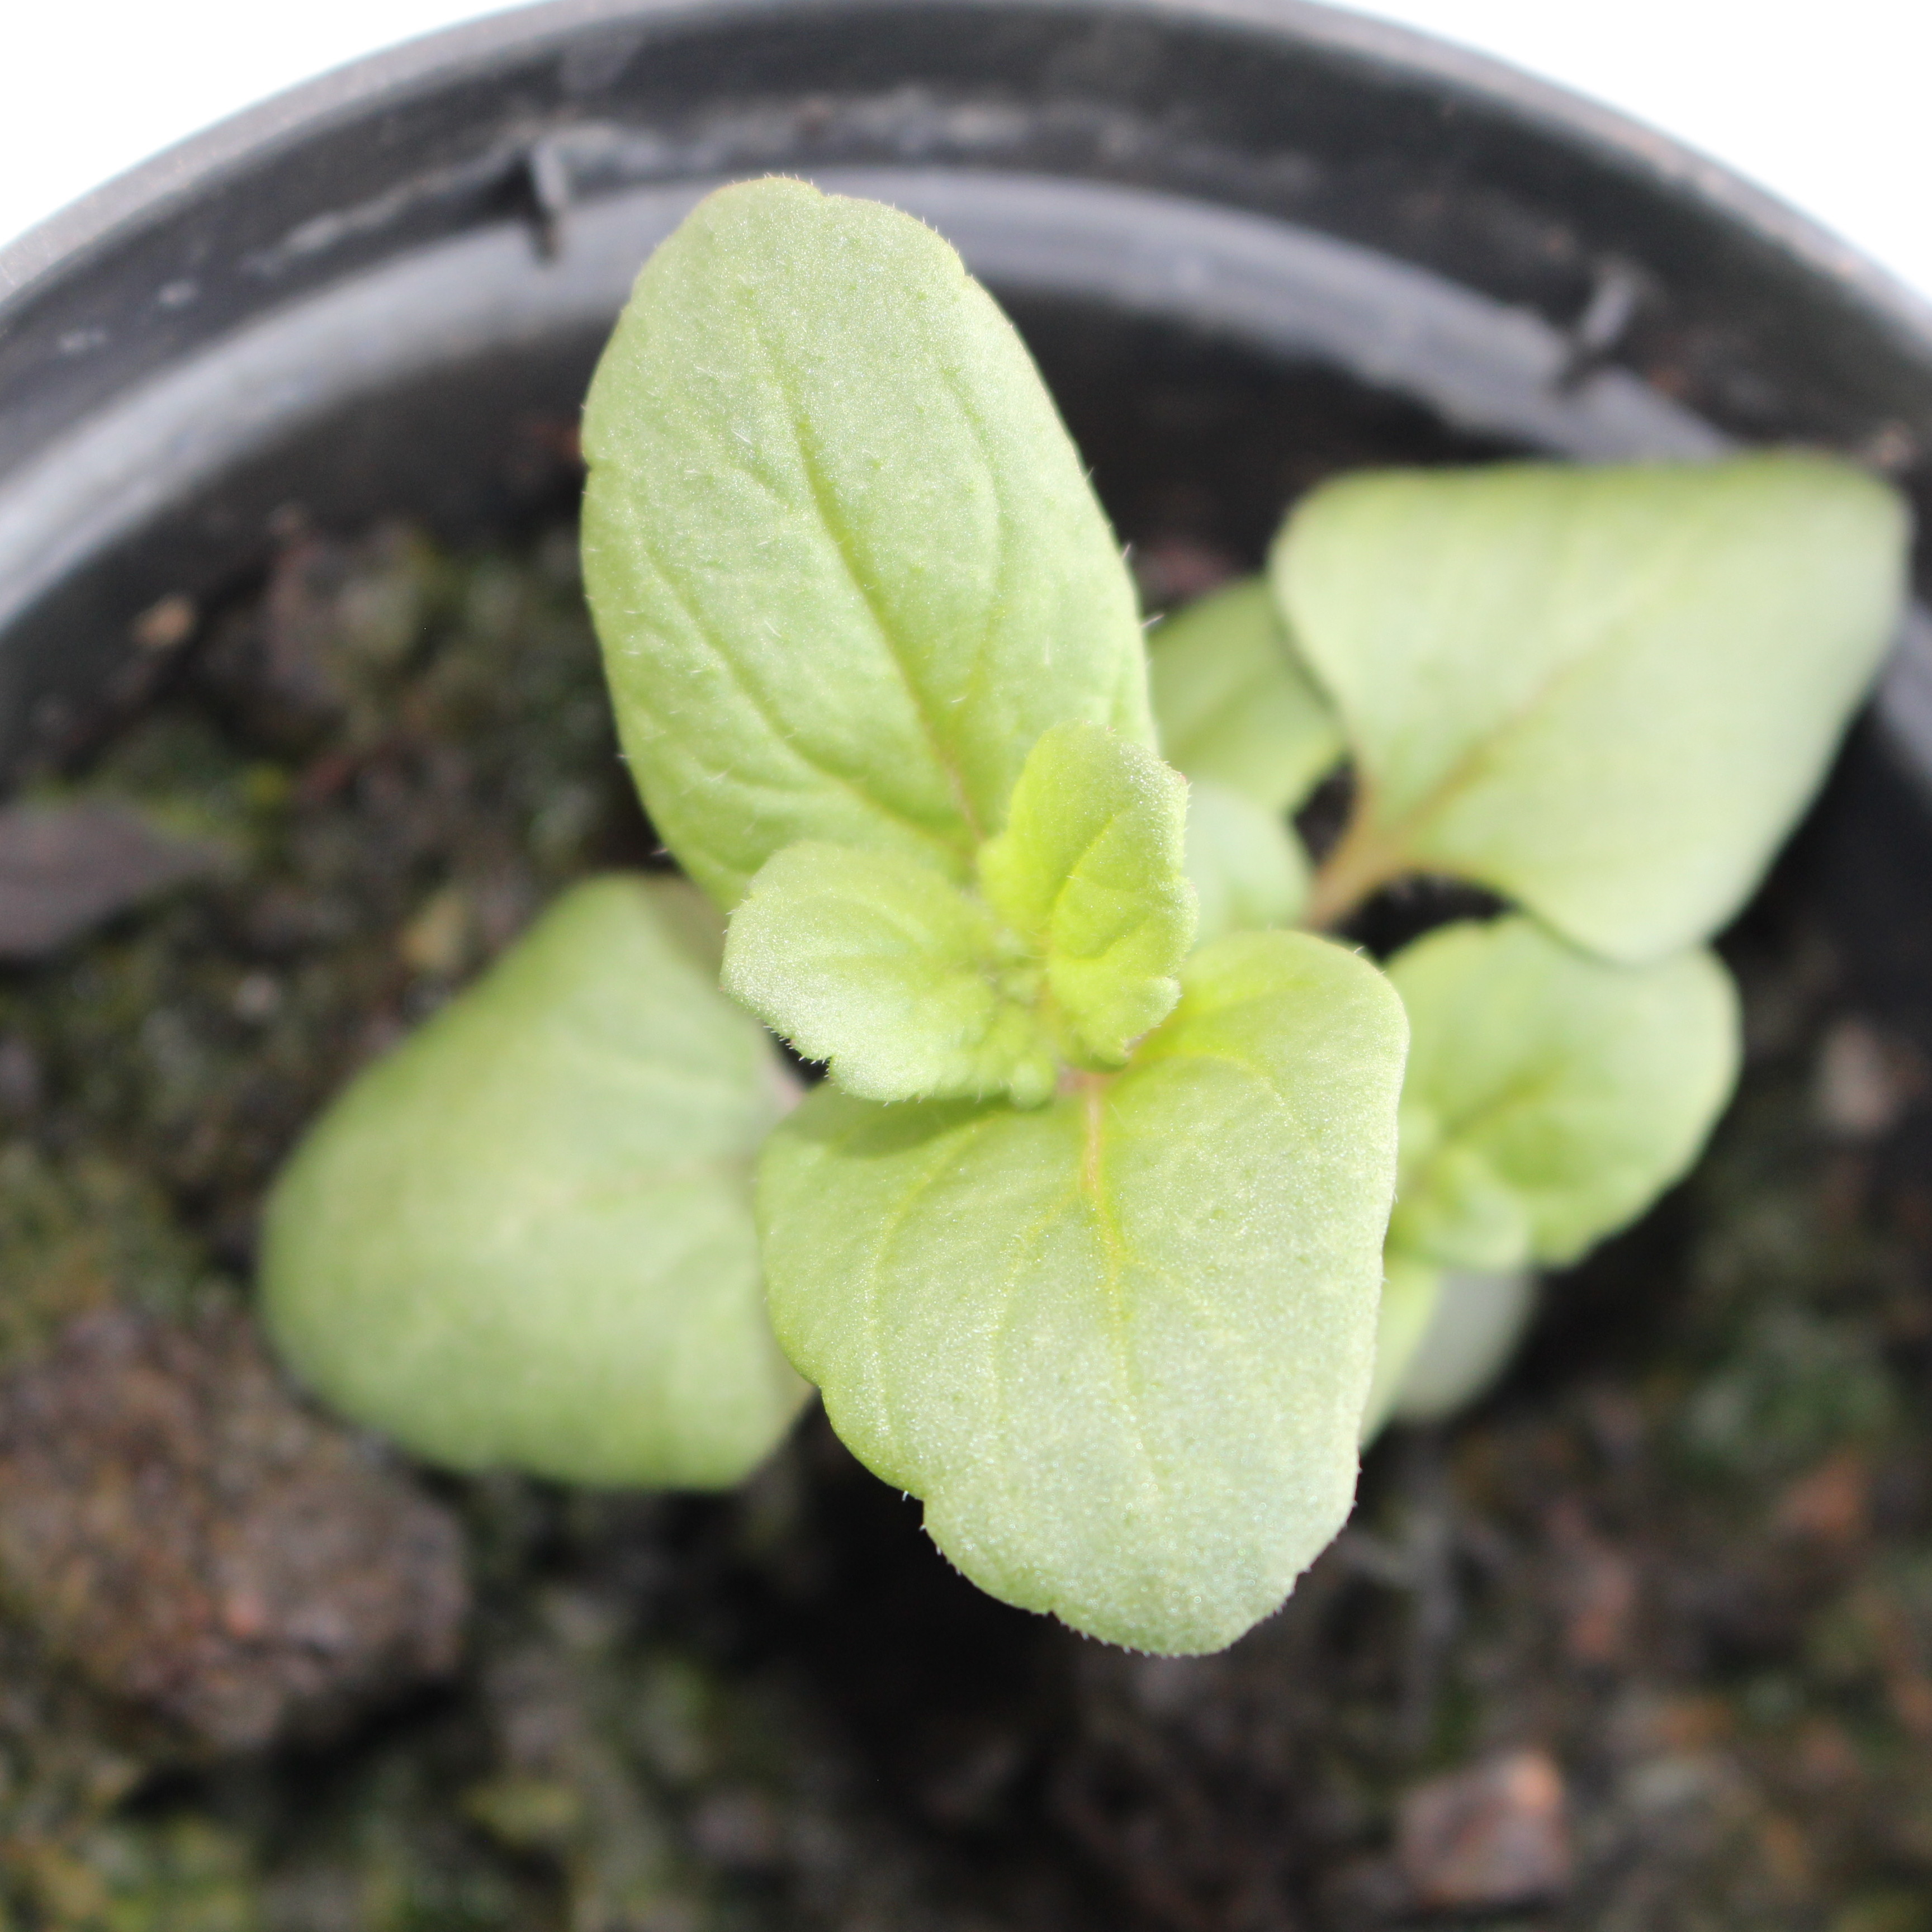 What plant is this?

Veronica persica
